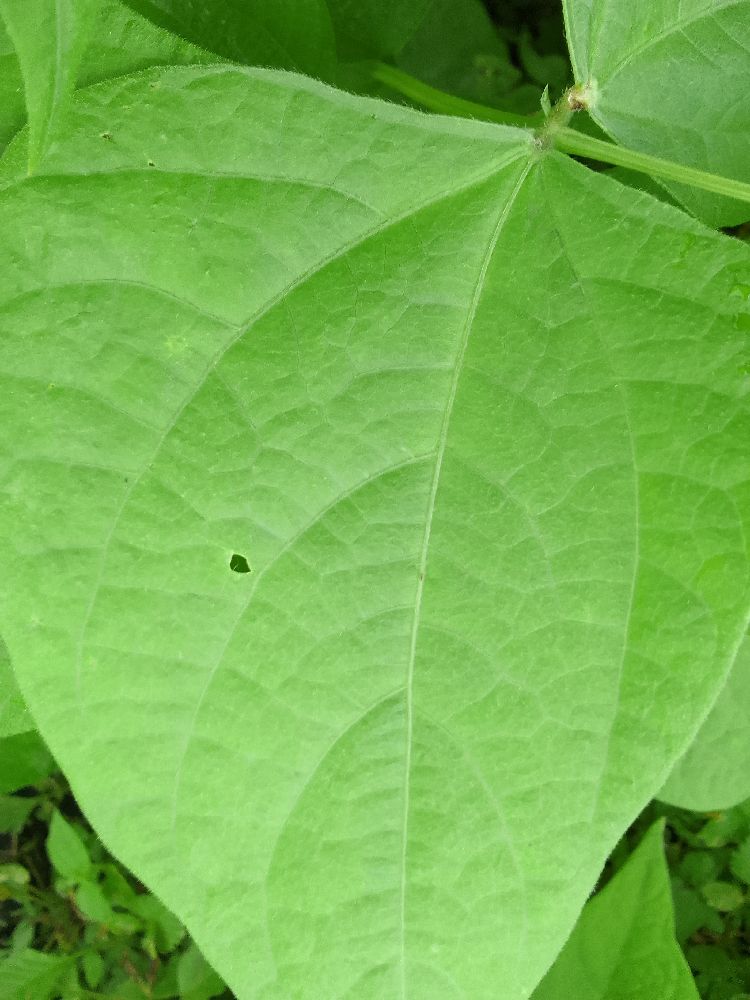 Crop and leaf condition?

common bean, healthy
